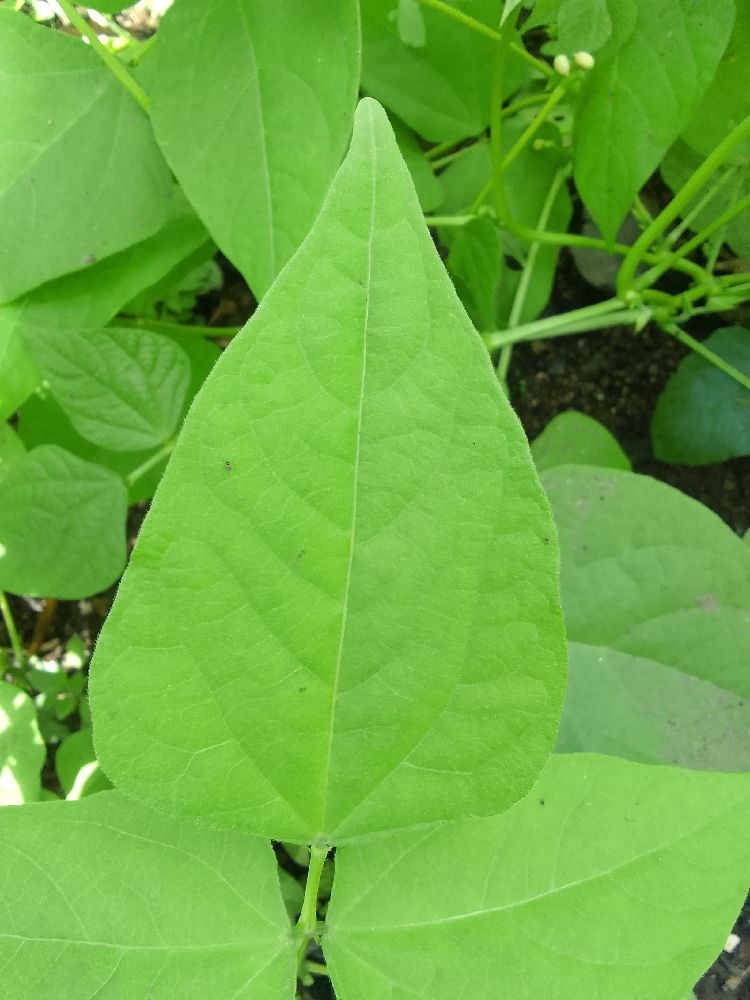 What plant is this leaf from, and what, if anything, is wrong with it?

common bean, healthy
